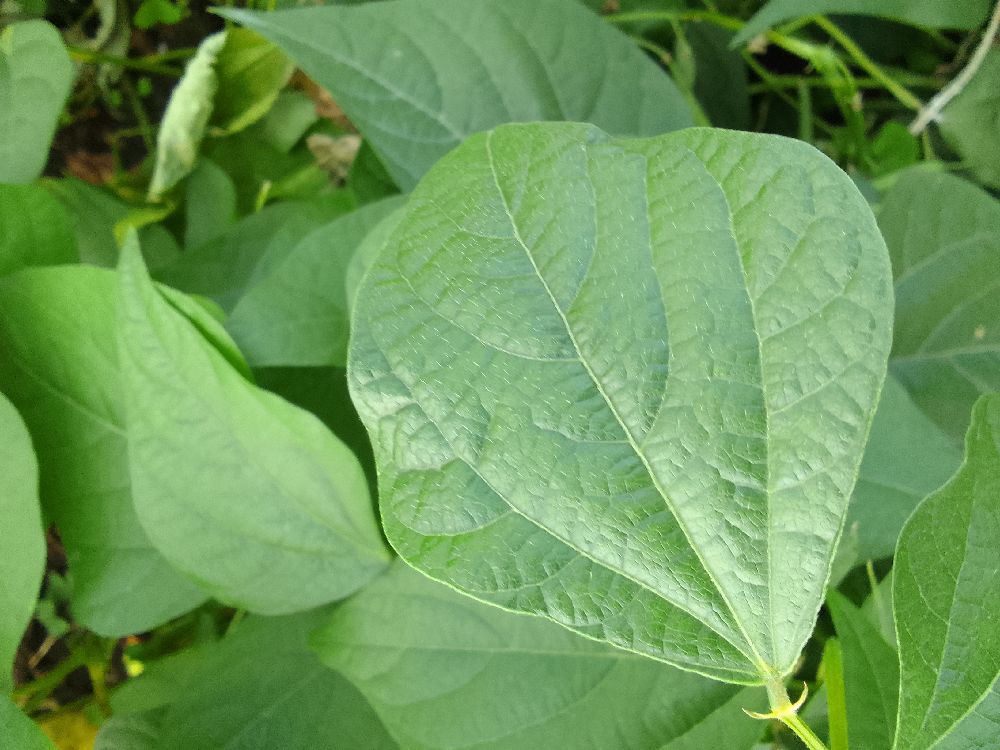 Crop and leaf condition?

common bean, healthy
